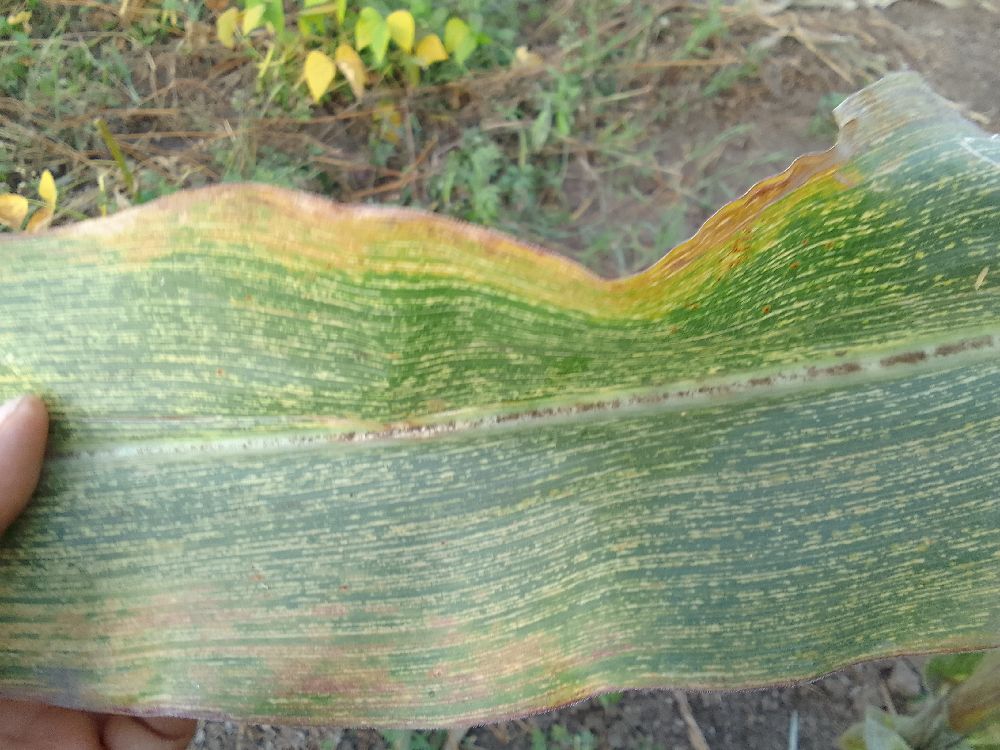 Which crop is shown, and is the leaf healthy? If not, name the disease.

maize, maize streak virus
